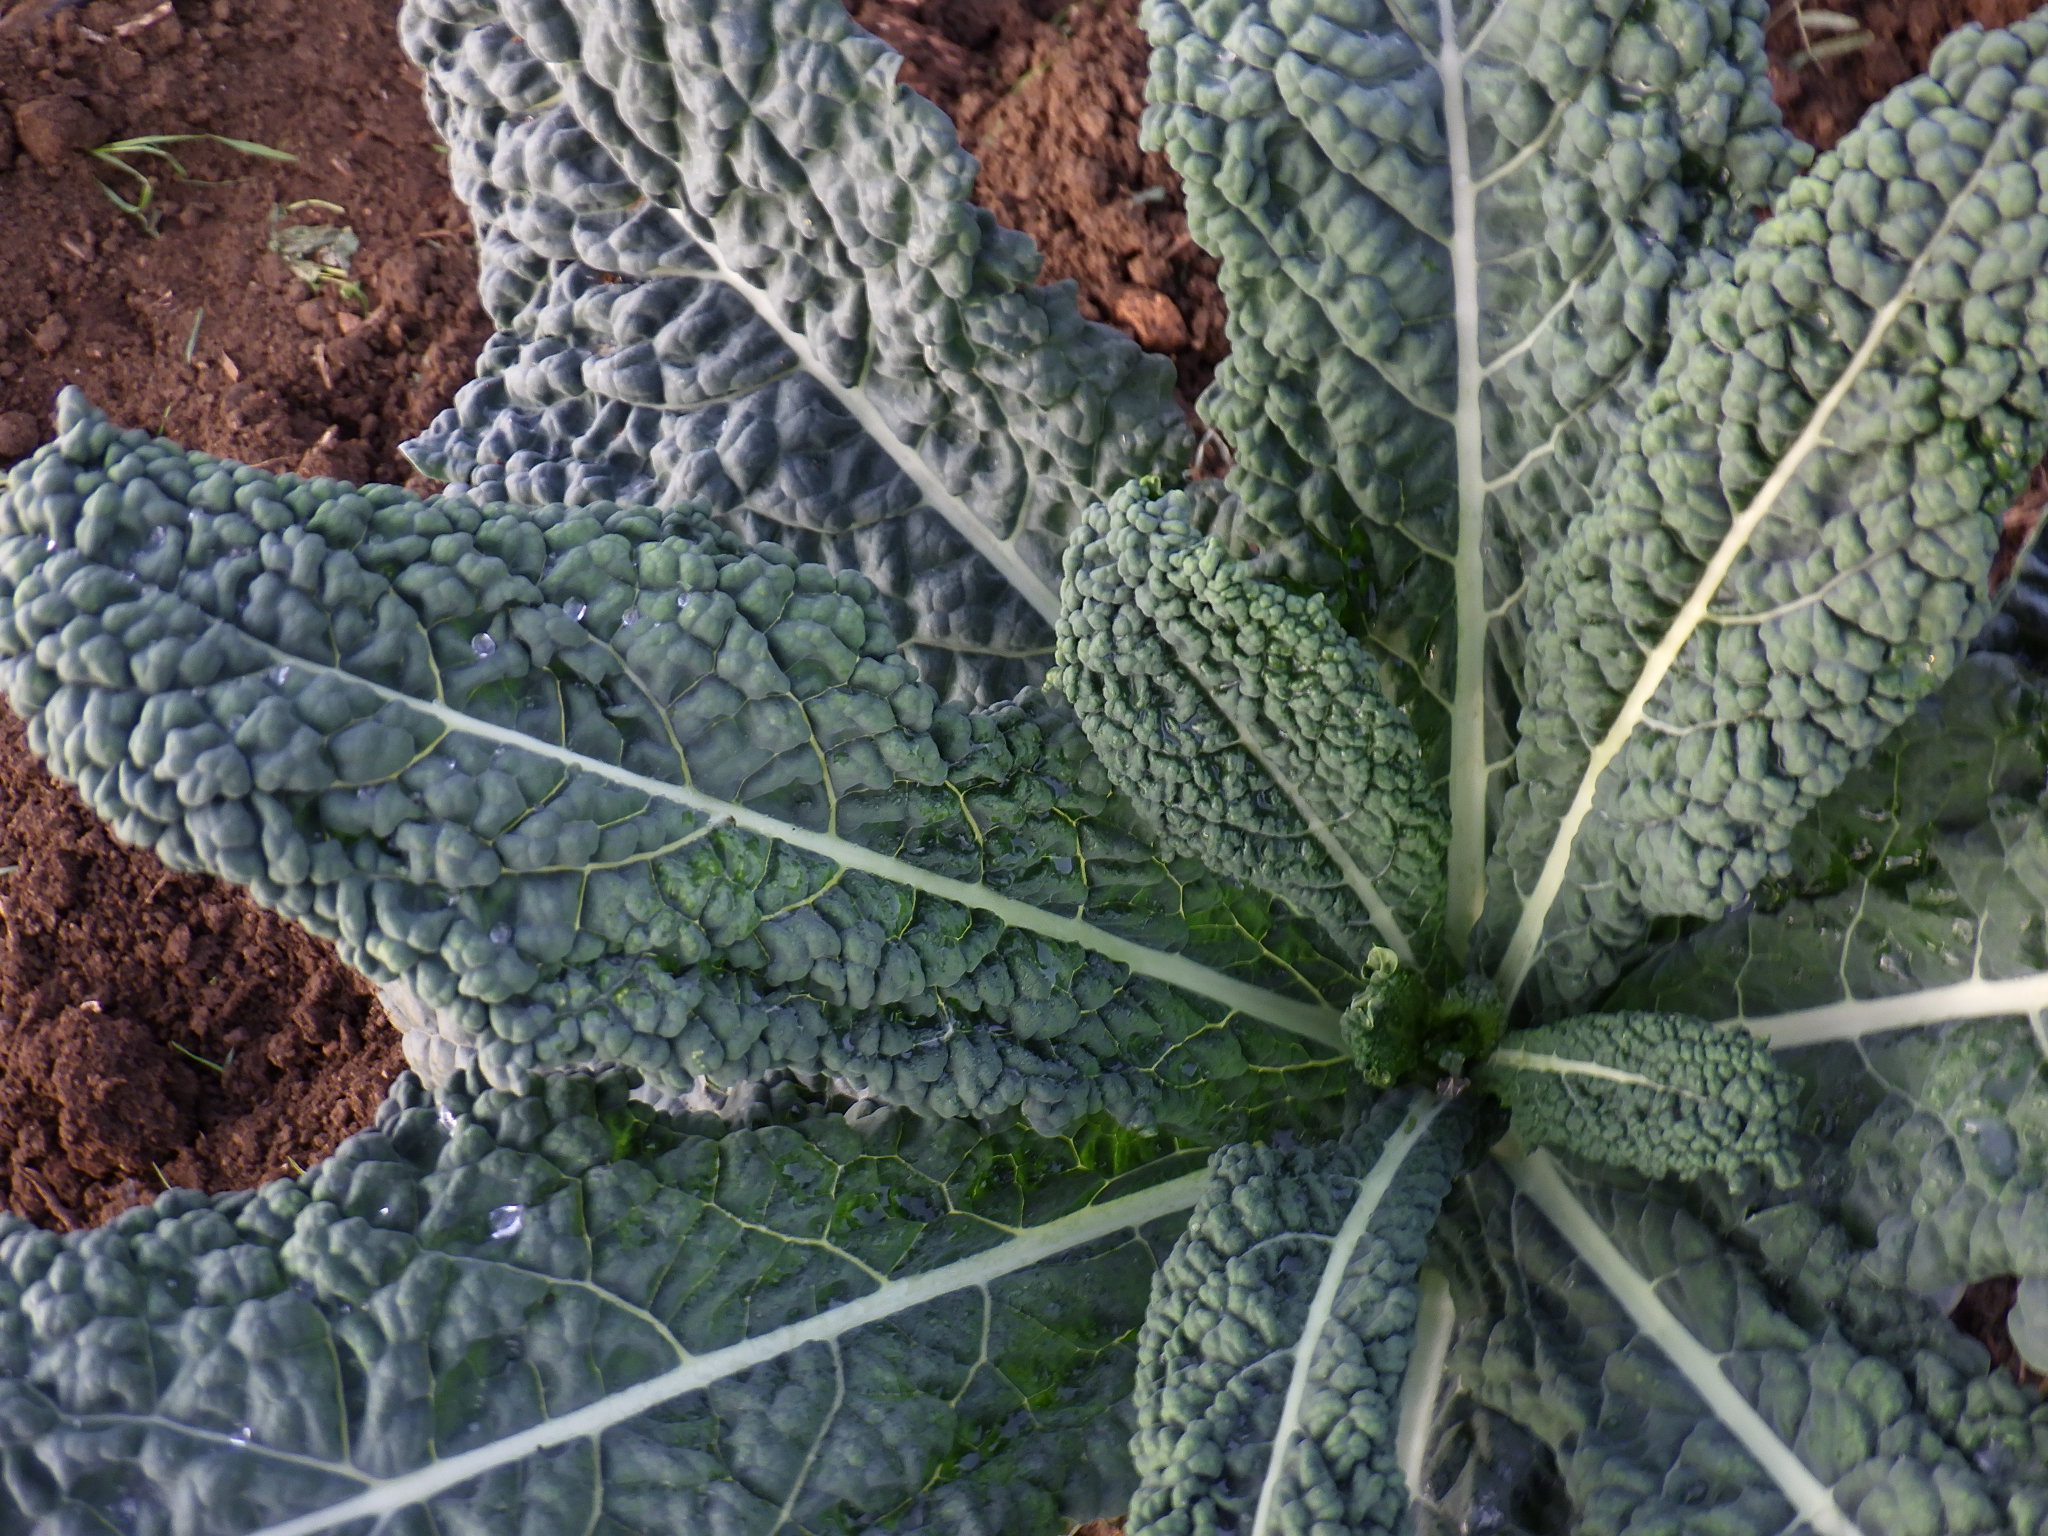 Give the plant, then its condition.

kale, healthy
